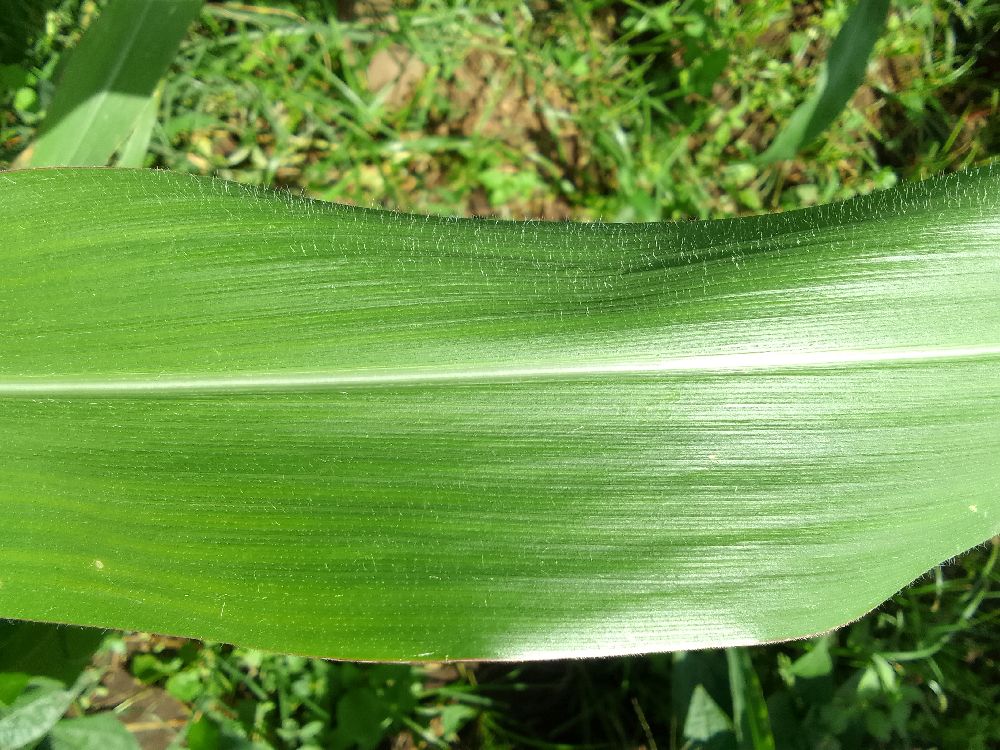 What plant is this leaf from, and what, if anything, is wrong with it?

maize, healthy
